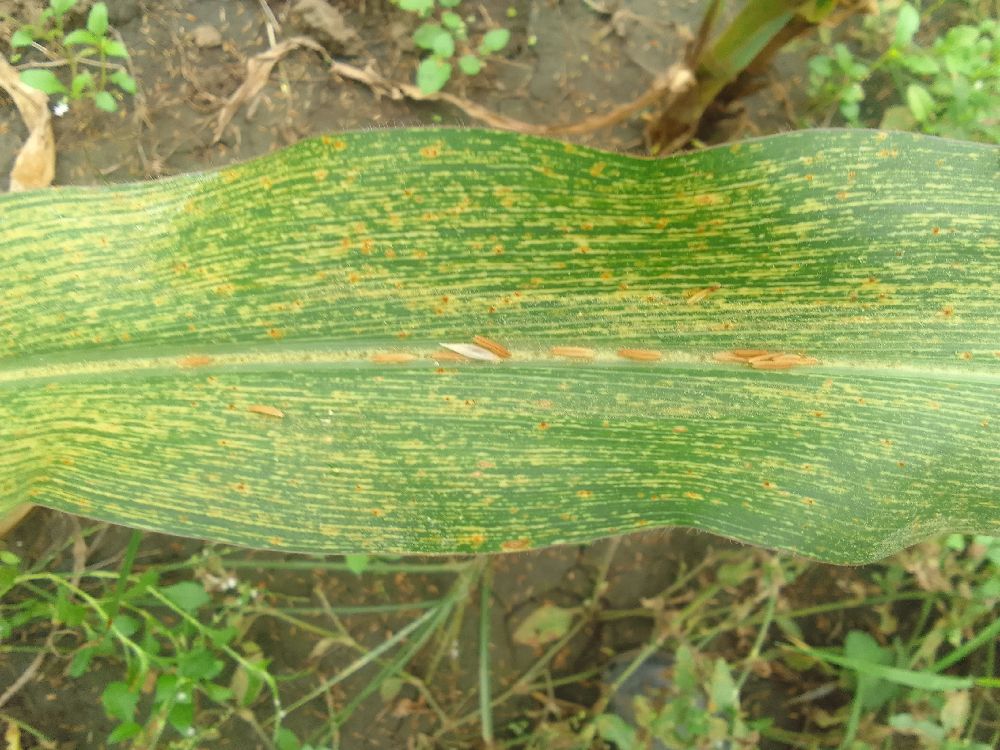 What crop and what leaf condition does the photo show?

maize, maize streak virus
